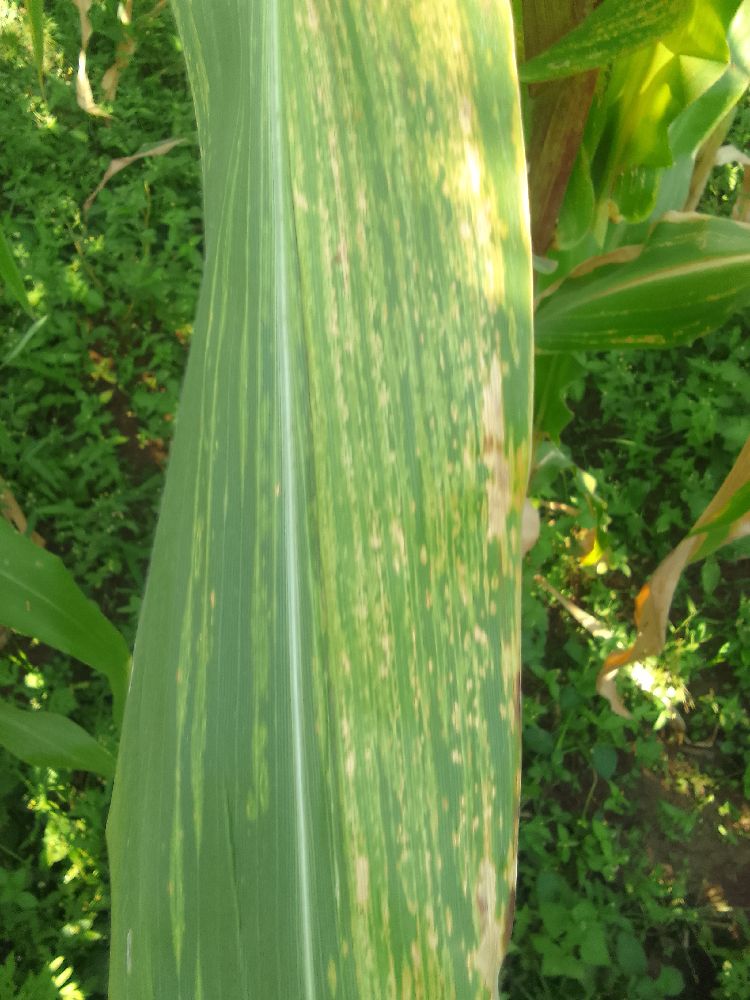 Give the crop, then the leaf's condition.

maize, maize lethal necrosis
